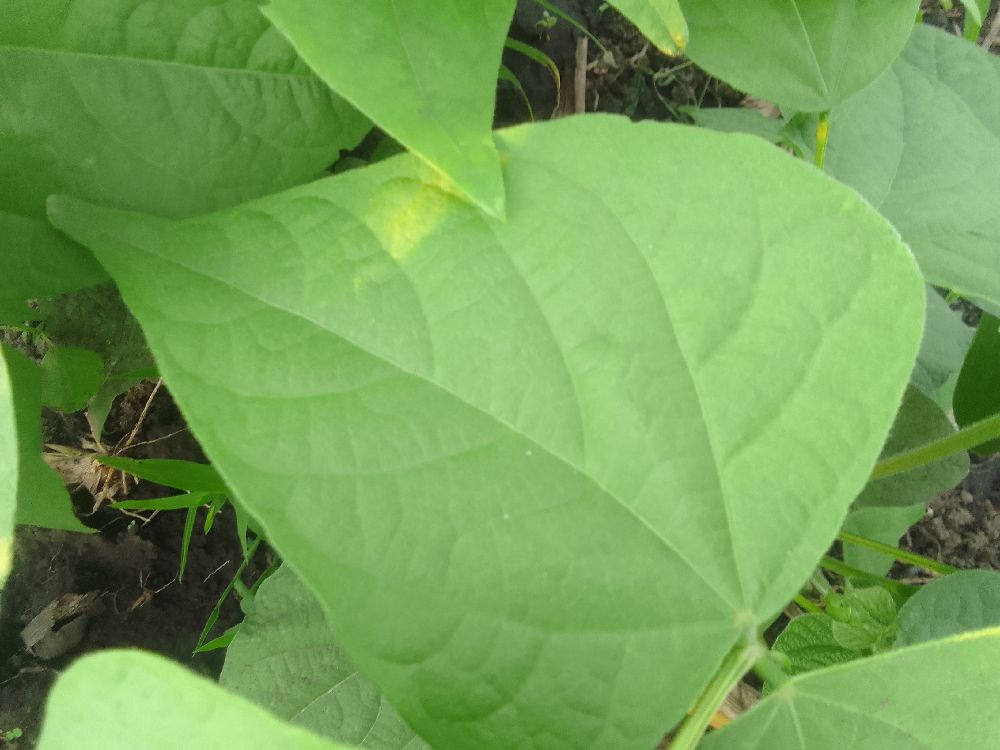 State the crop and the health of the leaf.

common bean, healthy
